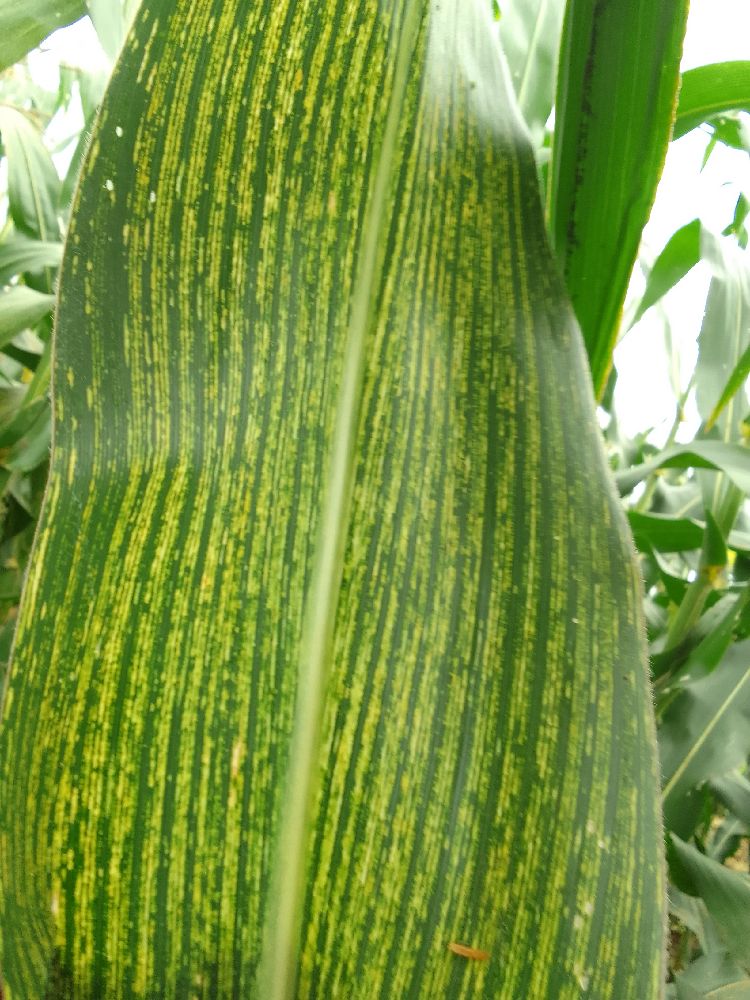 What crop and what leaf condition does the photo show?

maize, maize streak virus
